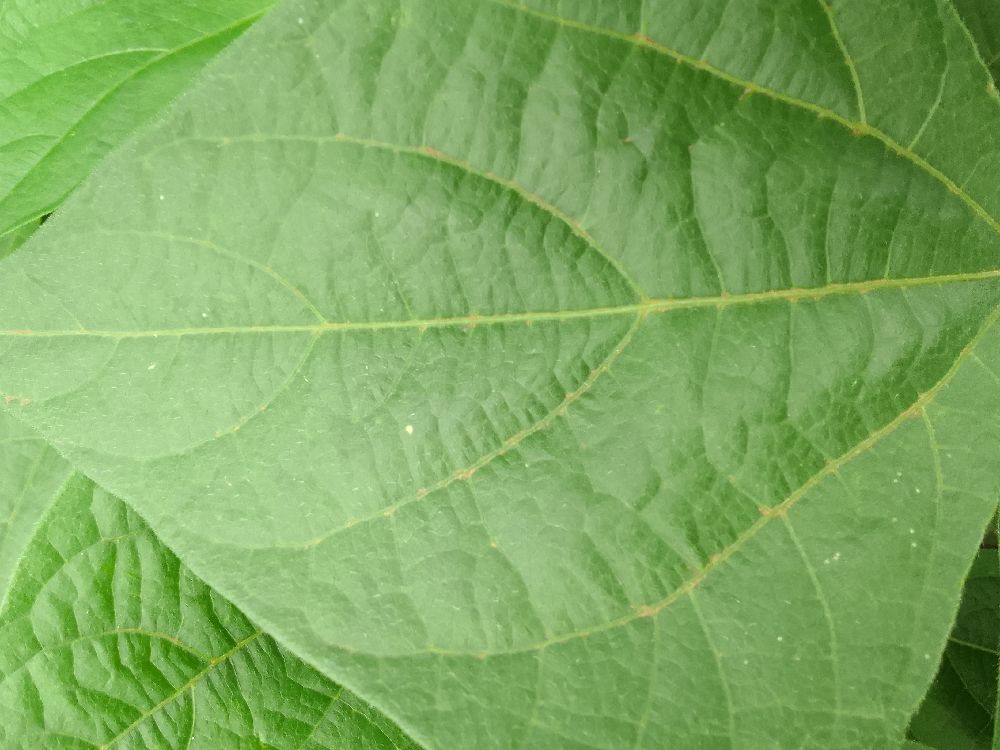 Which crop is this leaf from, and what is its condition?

common bean, healthy
